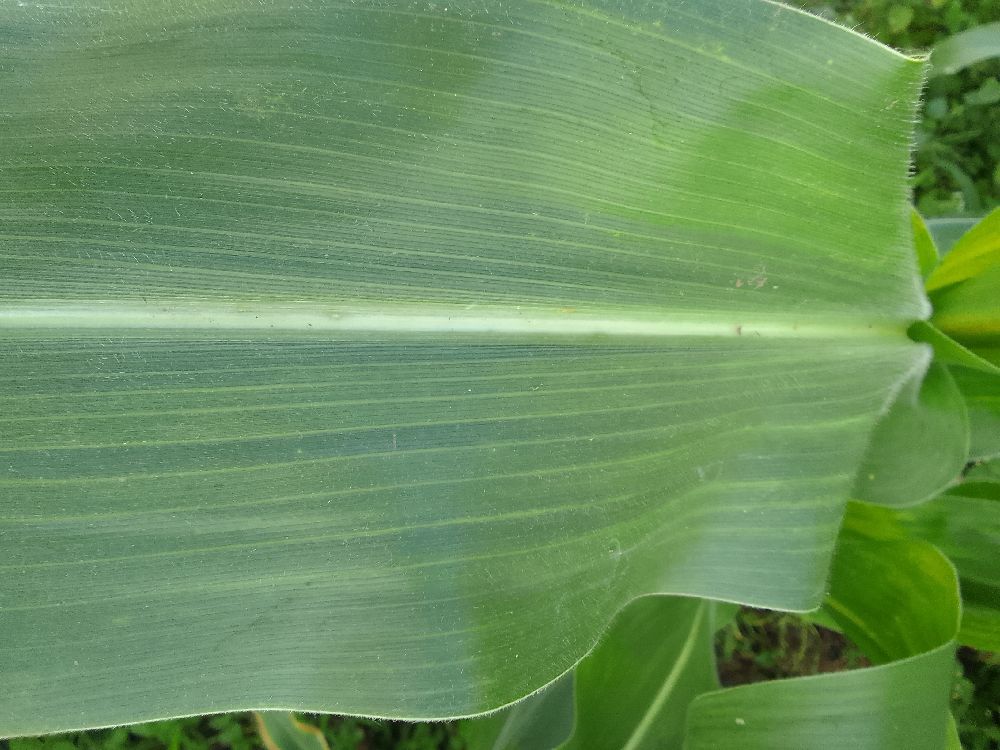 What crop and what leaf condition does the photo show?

maize, healthy
